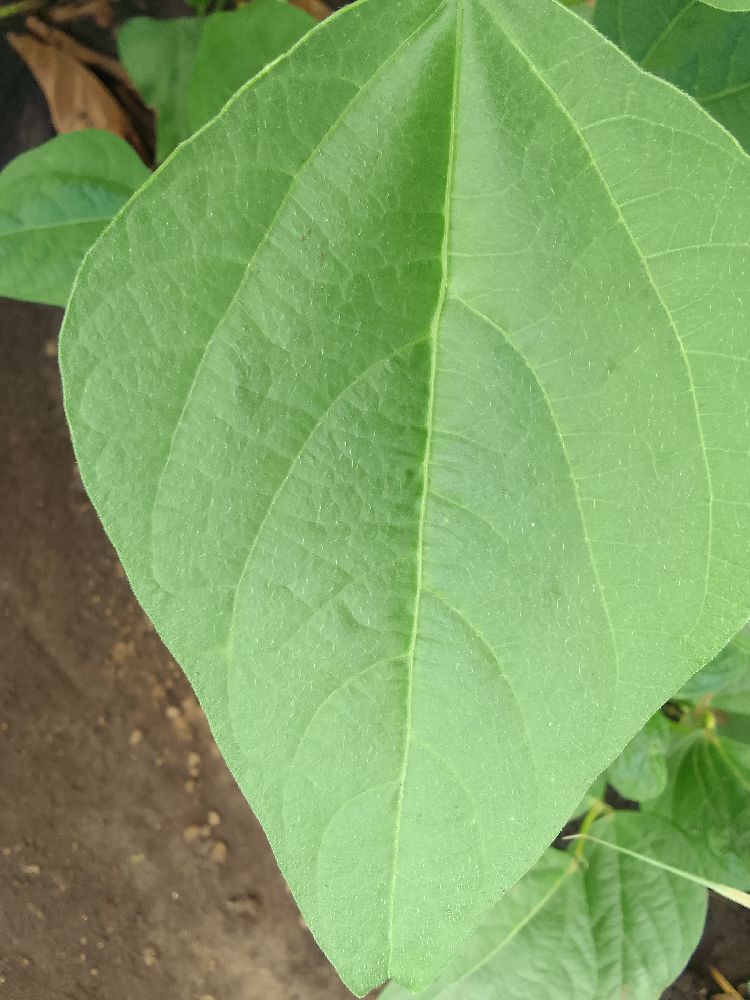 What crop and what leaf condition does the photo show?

common bean, healthy
